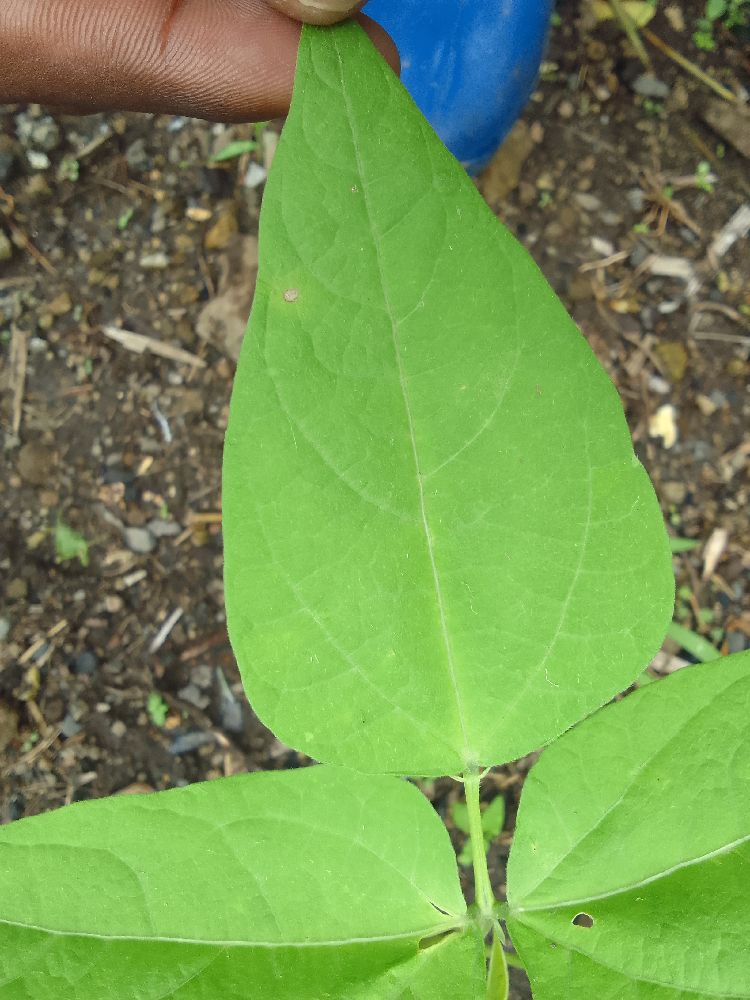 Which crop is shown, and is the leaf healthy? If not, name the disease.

common bean, healthy
